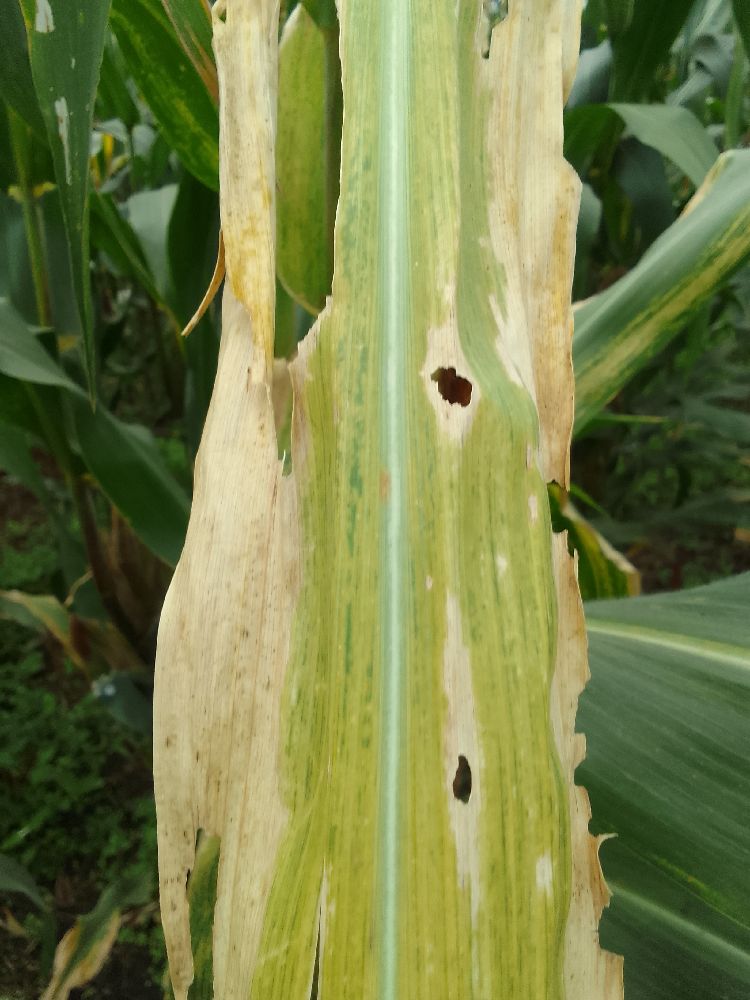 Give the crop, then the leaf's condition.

maize, maize lethal necrosis
